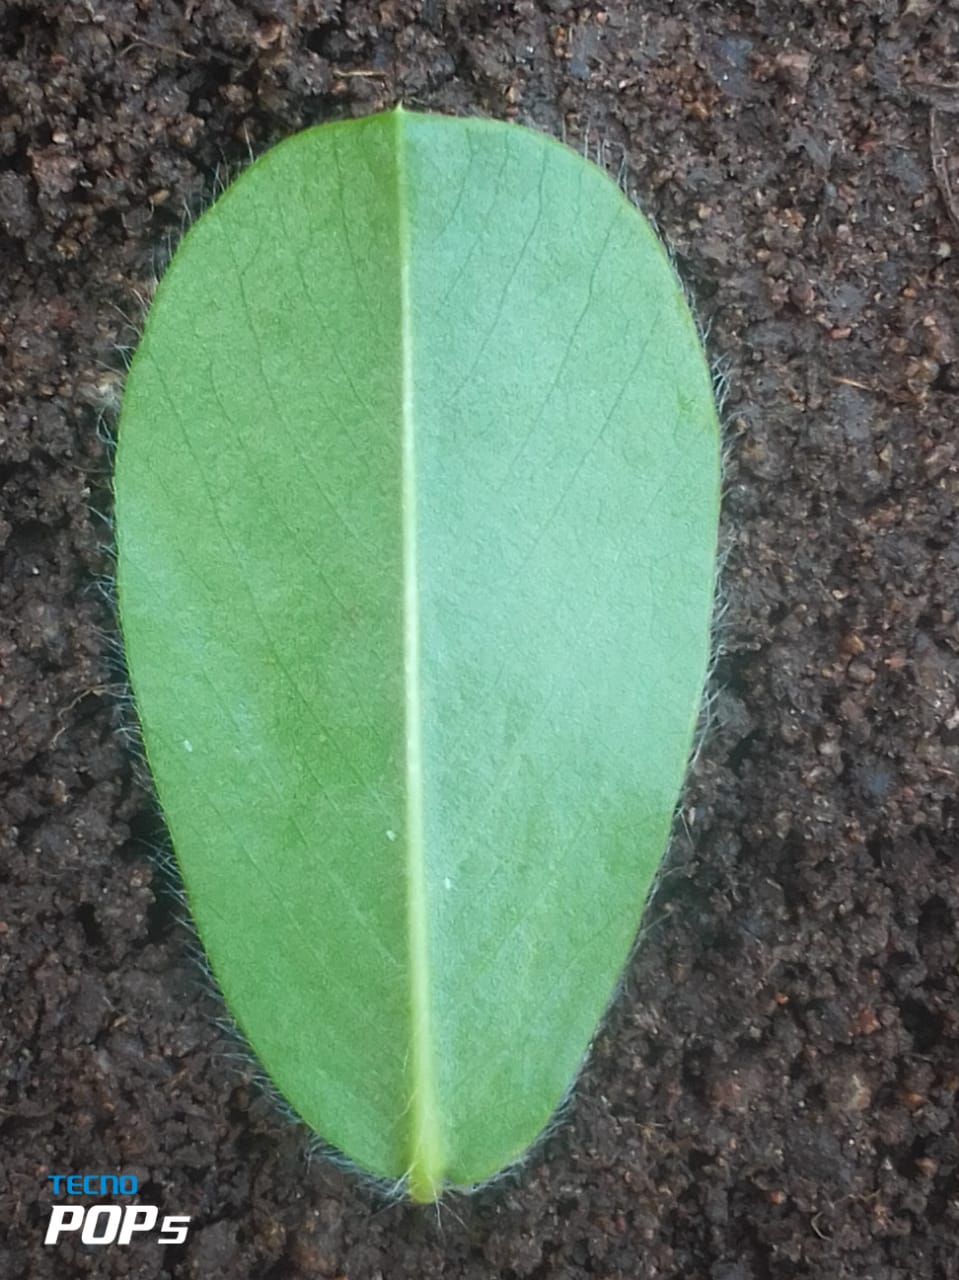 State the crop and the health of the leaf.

peanut, healthy leaves
